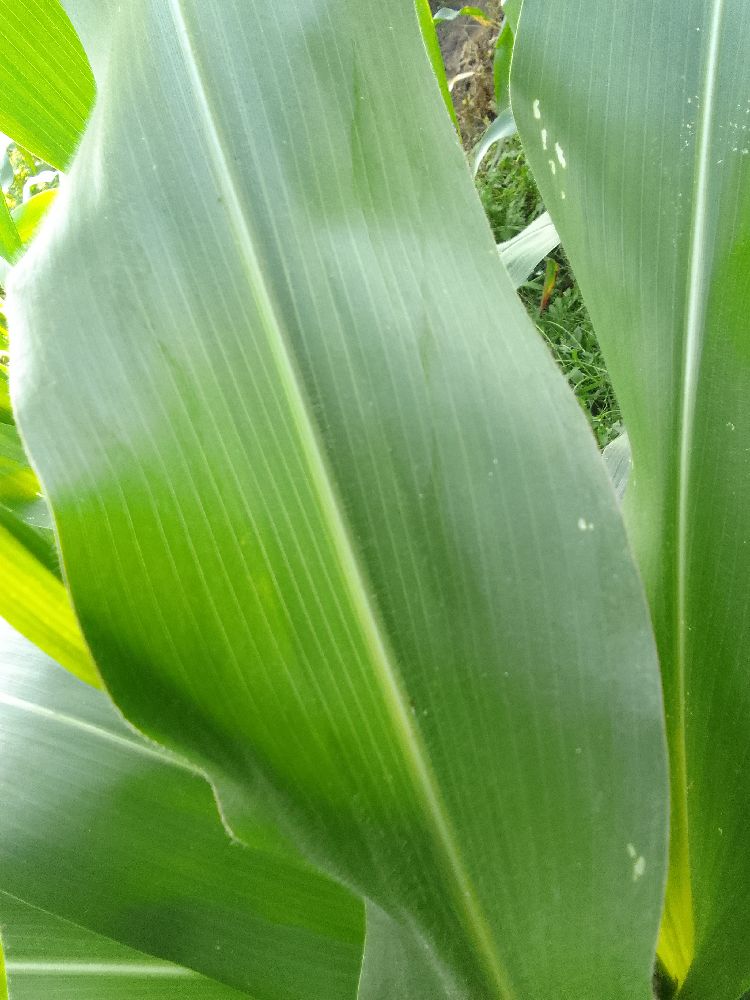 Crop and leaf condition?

maize, healthy
